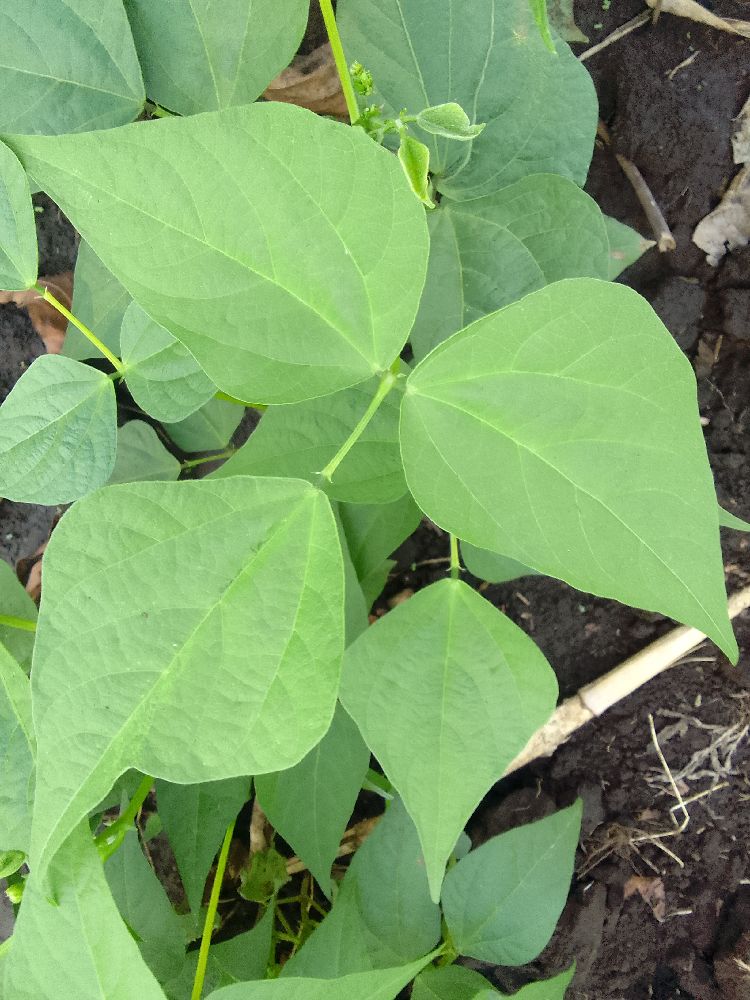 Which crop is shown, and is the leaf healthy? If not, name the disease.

common bean, healthy
